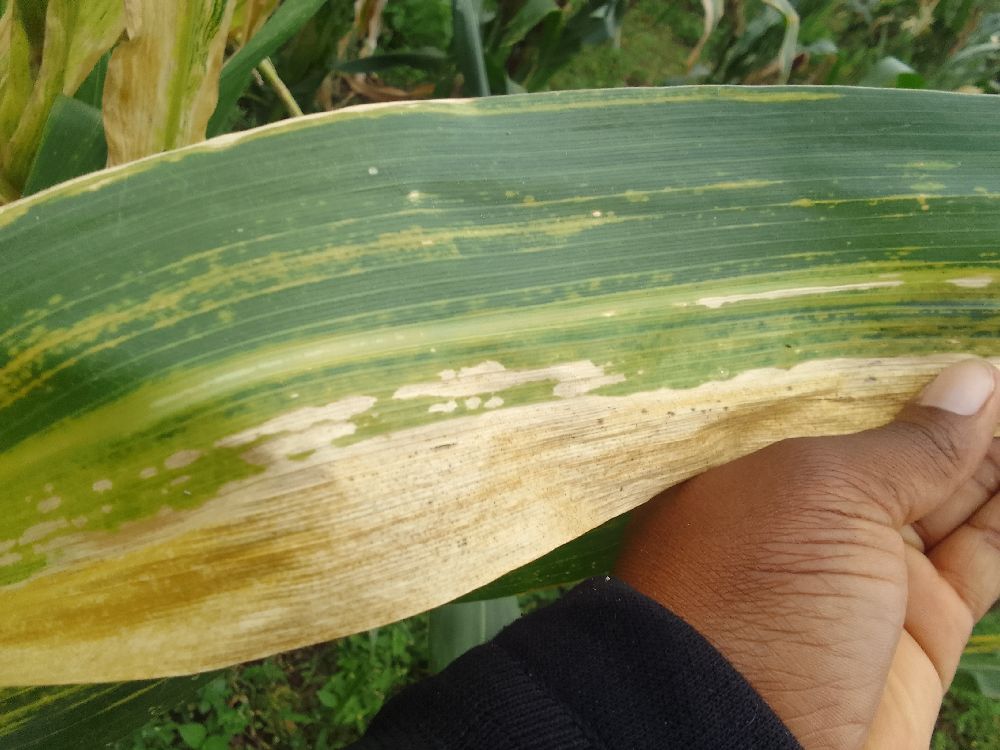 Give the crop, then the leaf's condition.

maize, maize lethal necrosis
